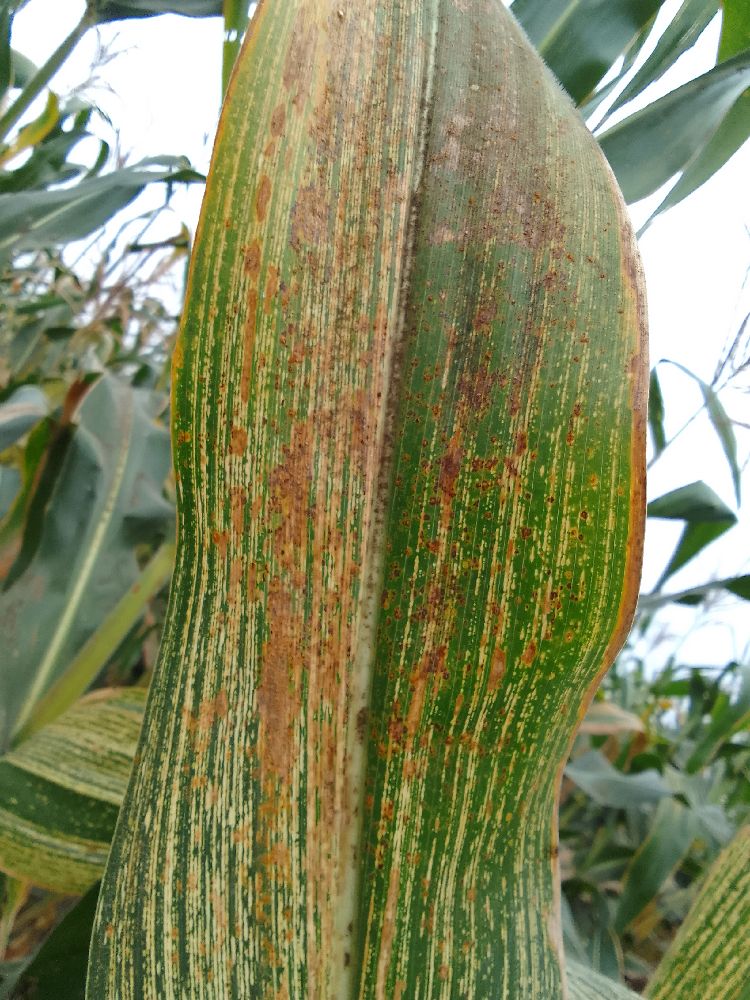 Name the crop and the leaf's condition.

maize, maize streak virus
